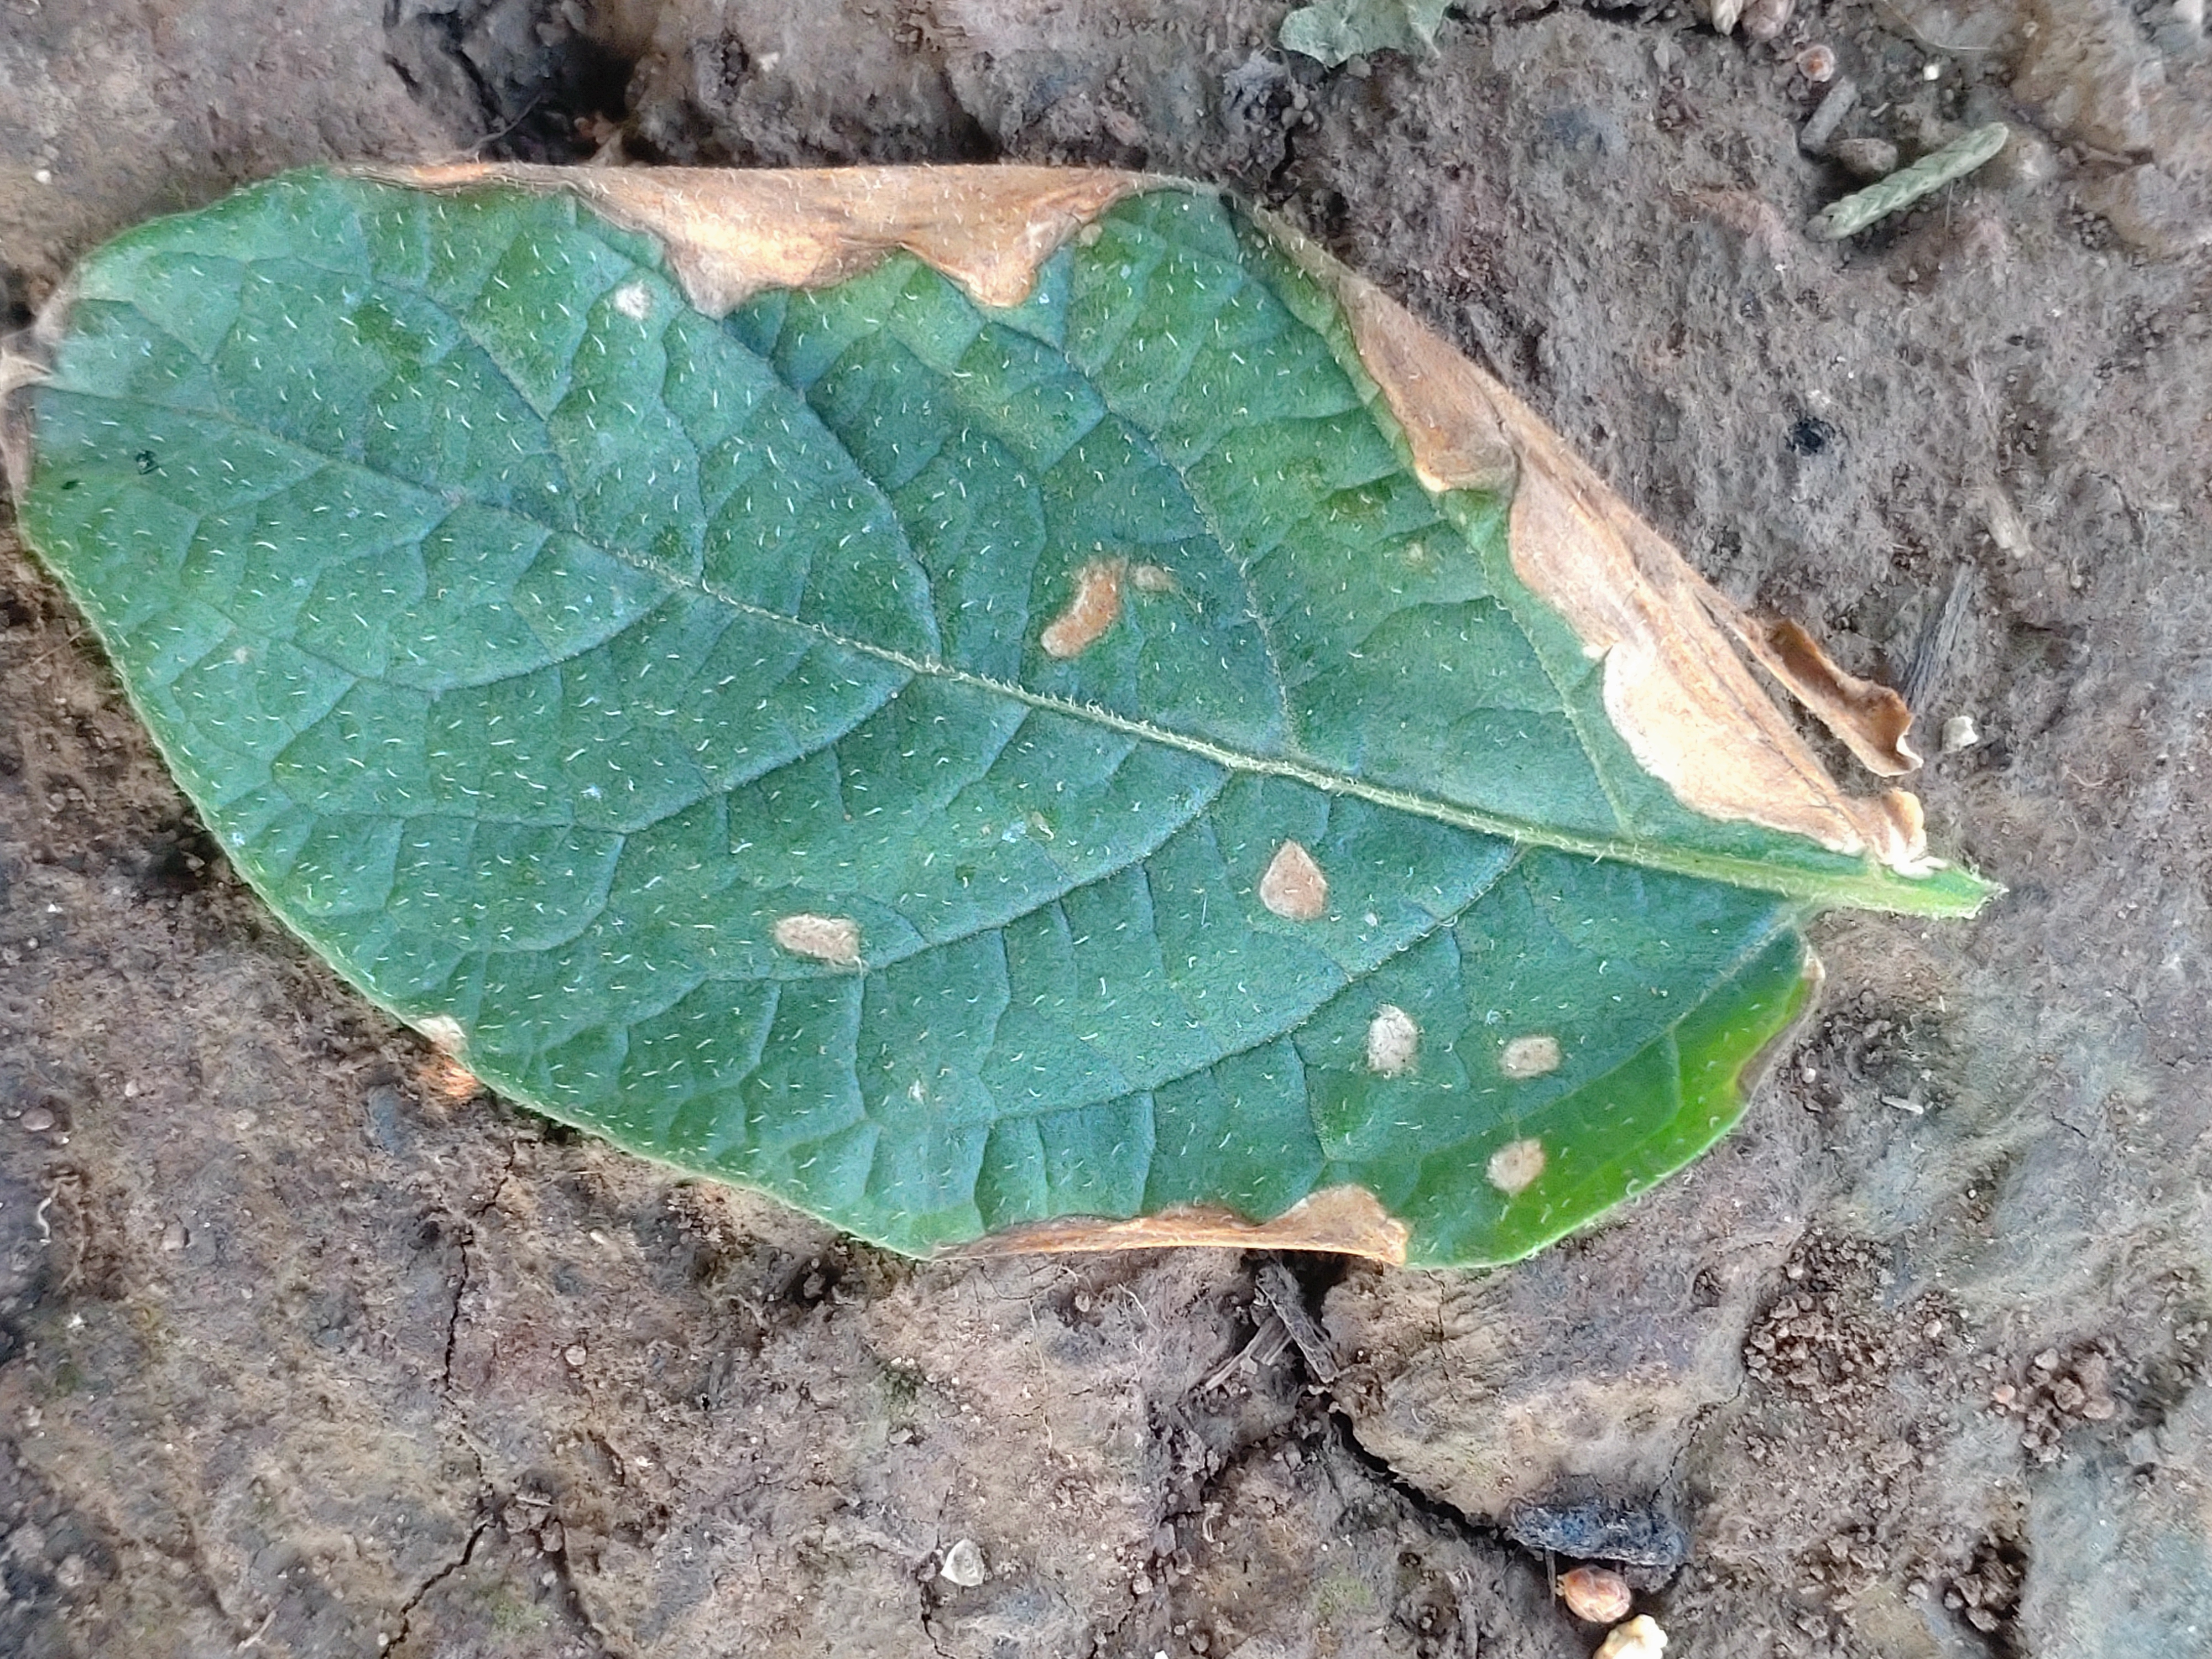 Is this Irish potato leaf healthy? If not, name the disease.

early blight
